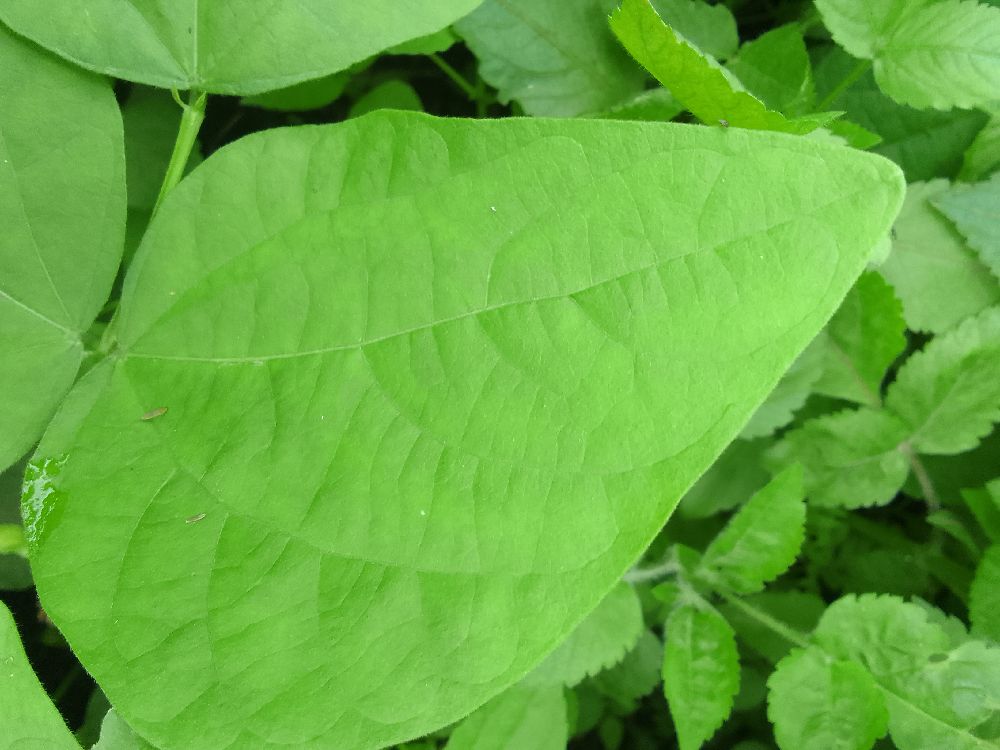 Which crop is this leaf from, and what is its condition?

common bean, healthy
